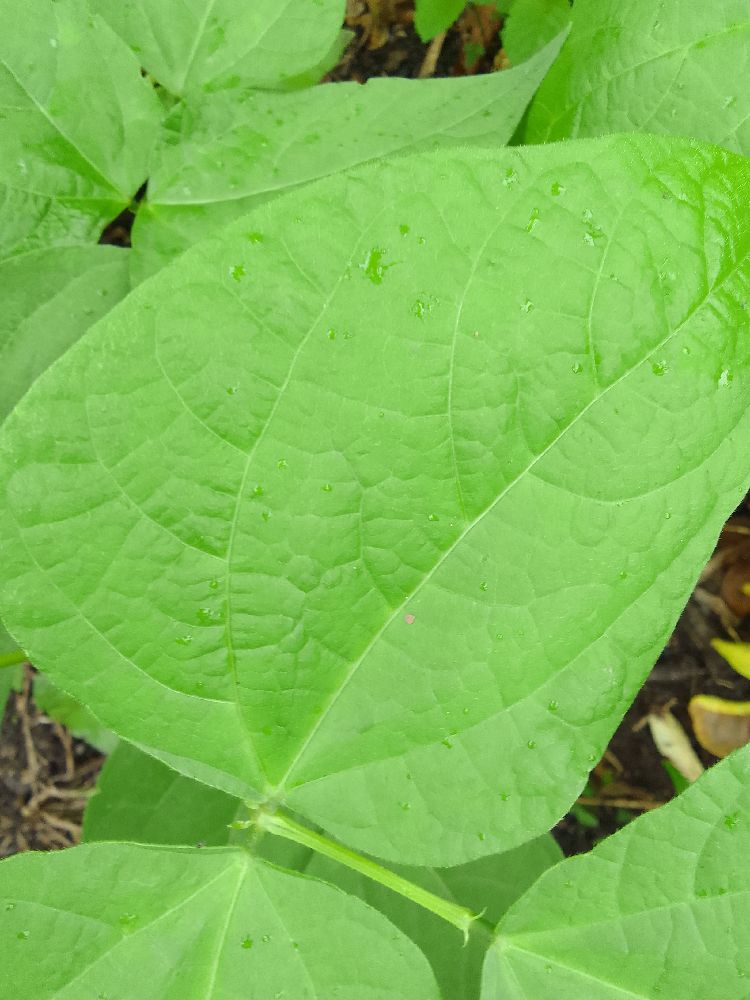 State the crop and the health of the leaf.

common bean, healthy
